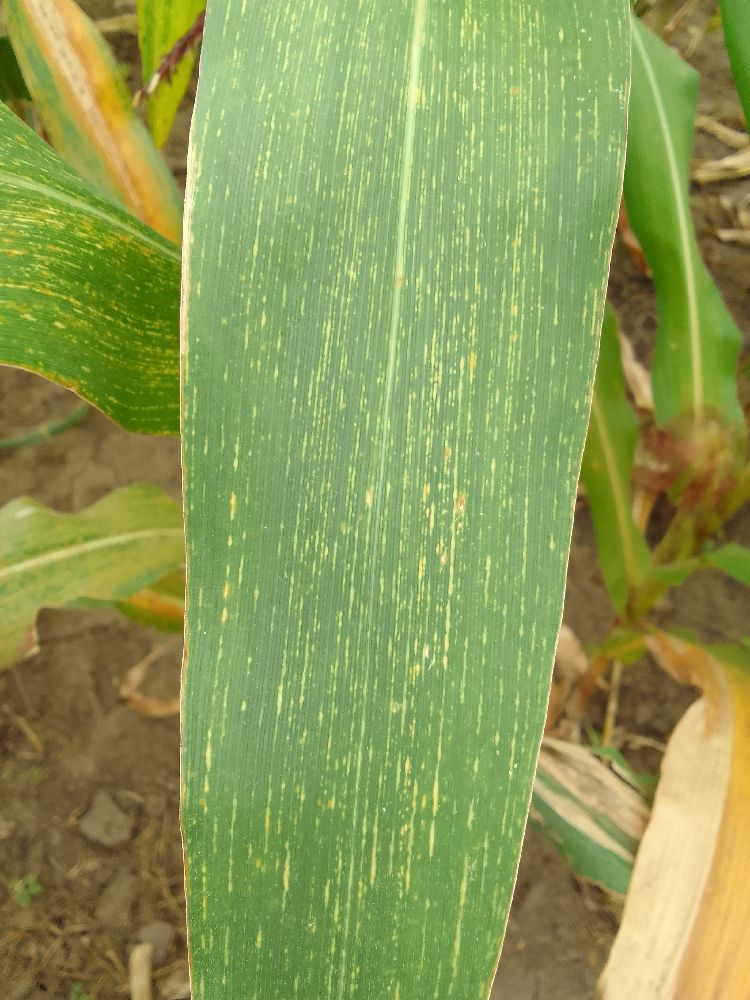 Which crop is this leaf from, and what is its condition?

maize, maize streak virus
